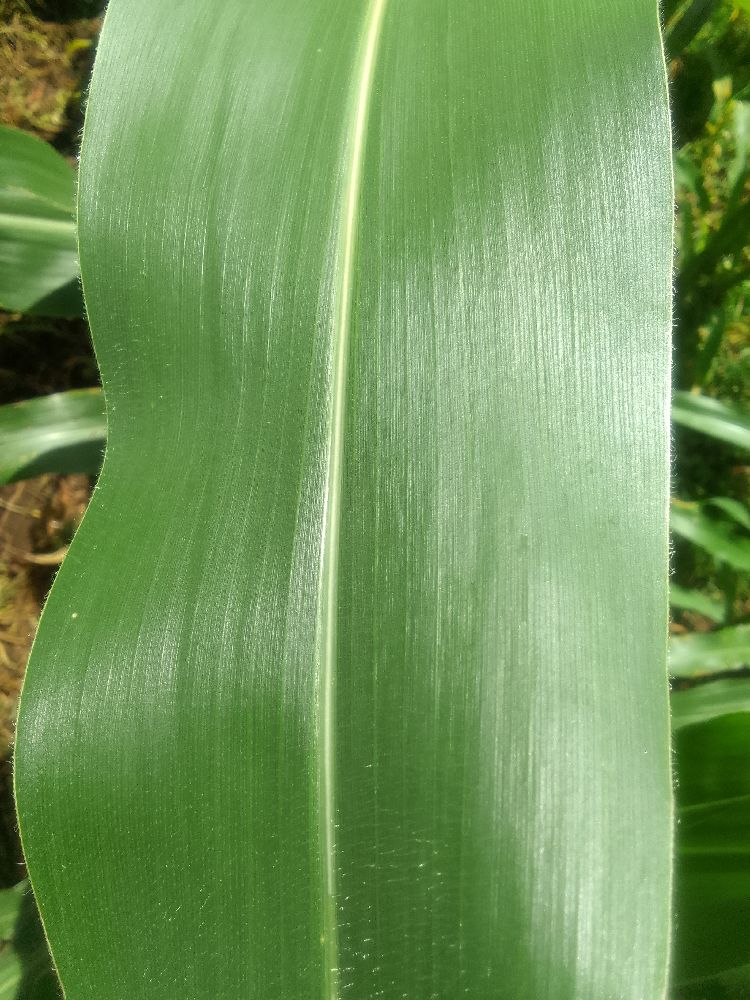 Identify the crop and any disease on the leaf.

maize, healthy
